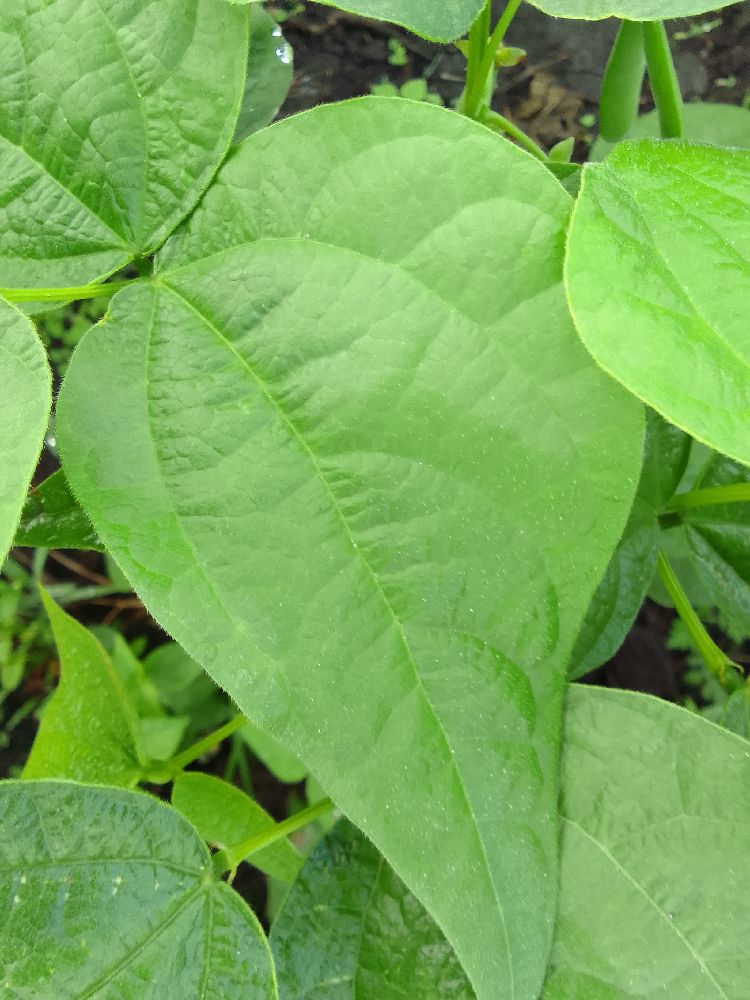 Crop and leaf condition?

common bean, healthy
